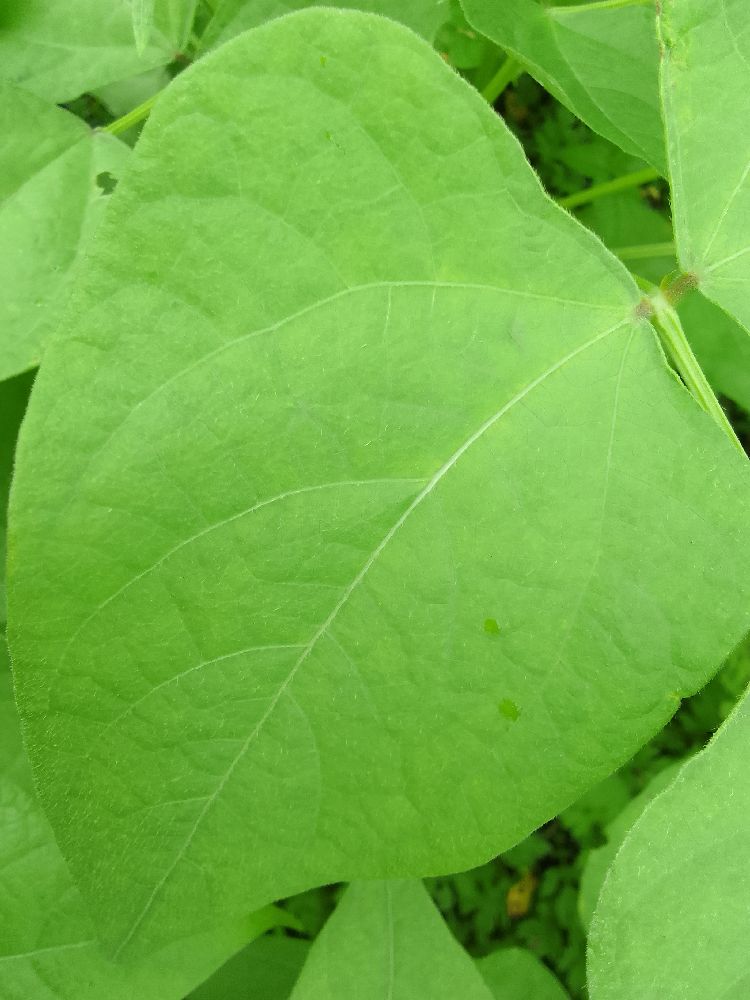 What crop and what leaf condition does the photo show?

common bean, healthy
